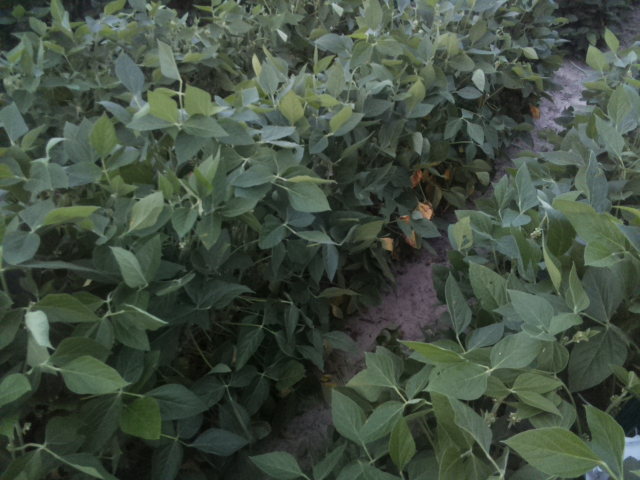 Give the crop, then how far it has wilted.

soybean, leaves with no wilting
